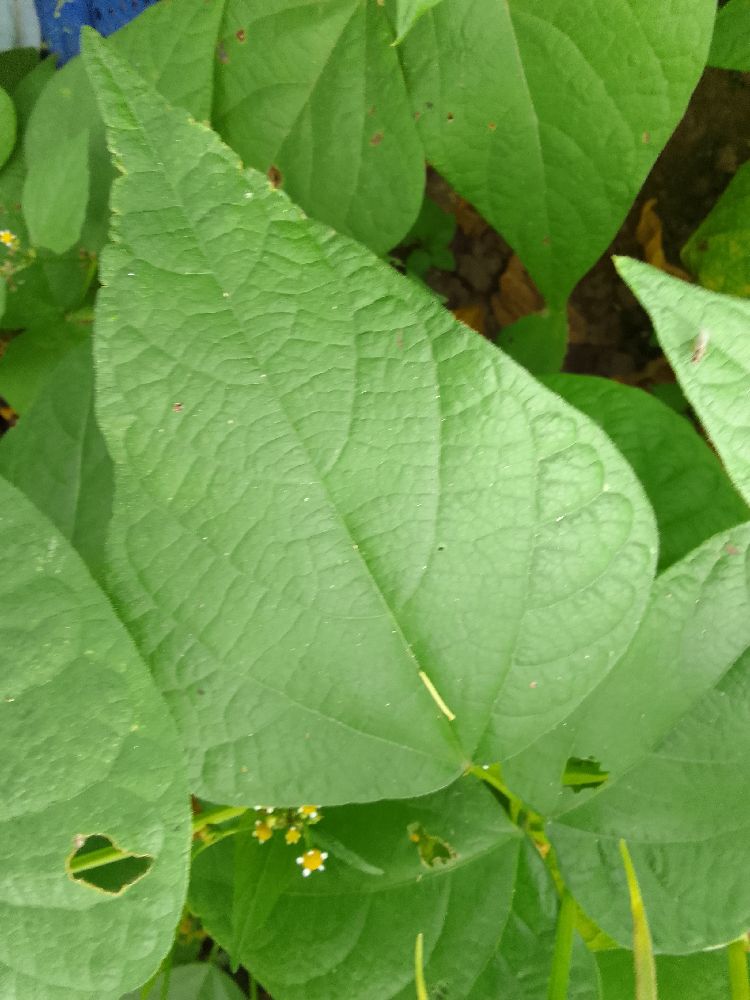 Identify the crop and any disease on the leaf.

common bean, healthy
